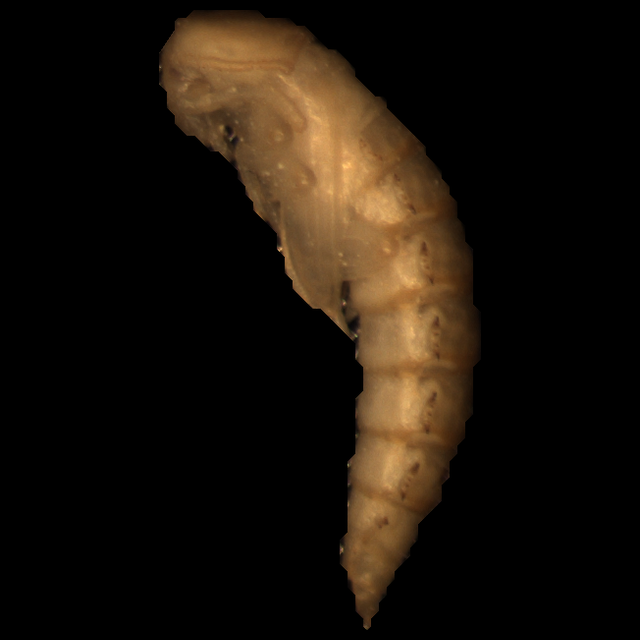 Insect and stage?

mealworm pupa
